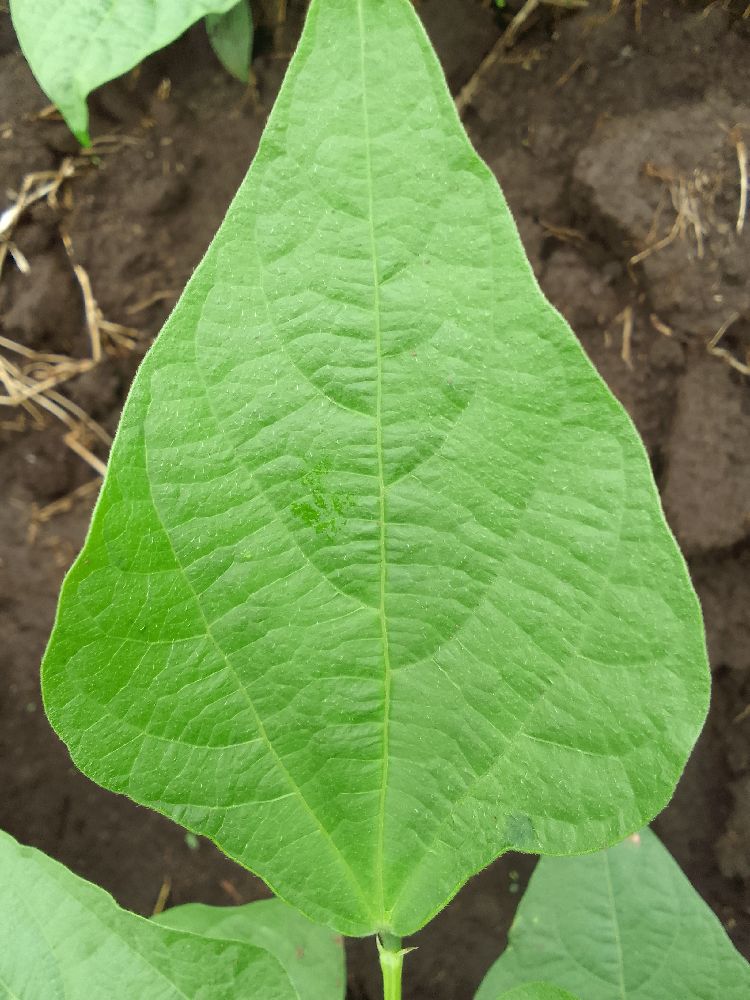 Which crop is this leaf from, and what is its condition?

common bean, healthy
